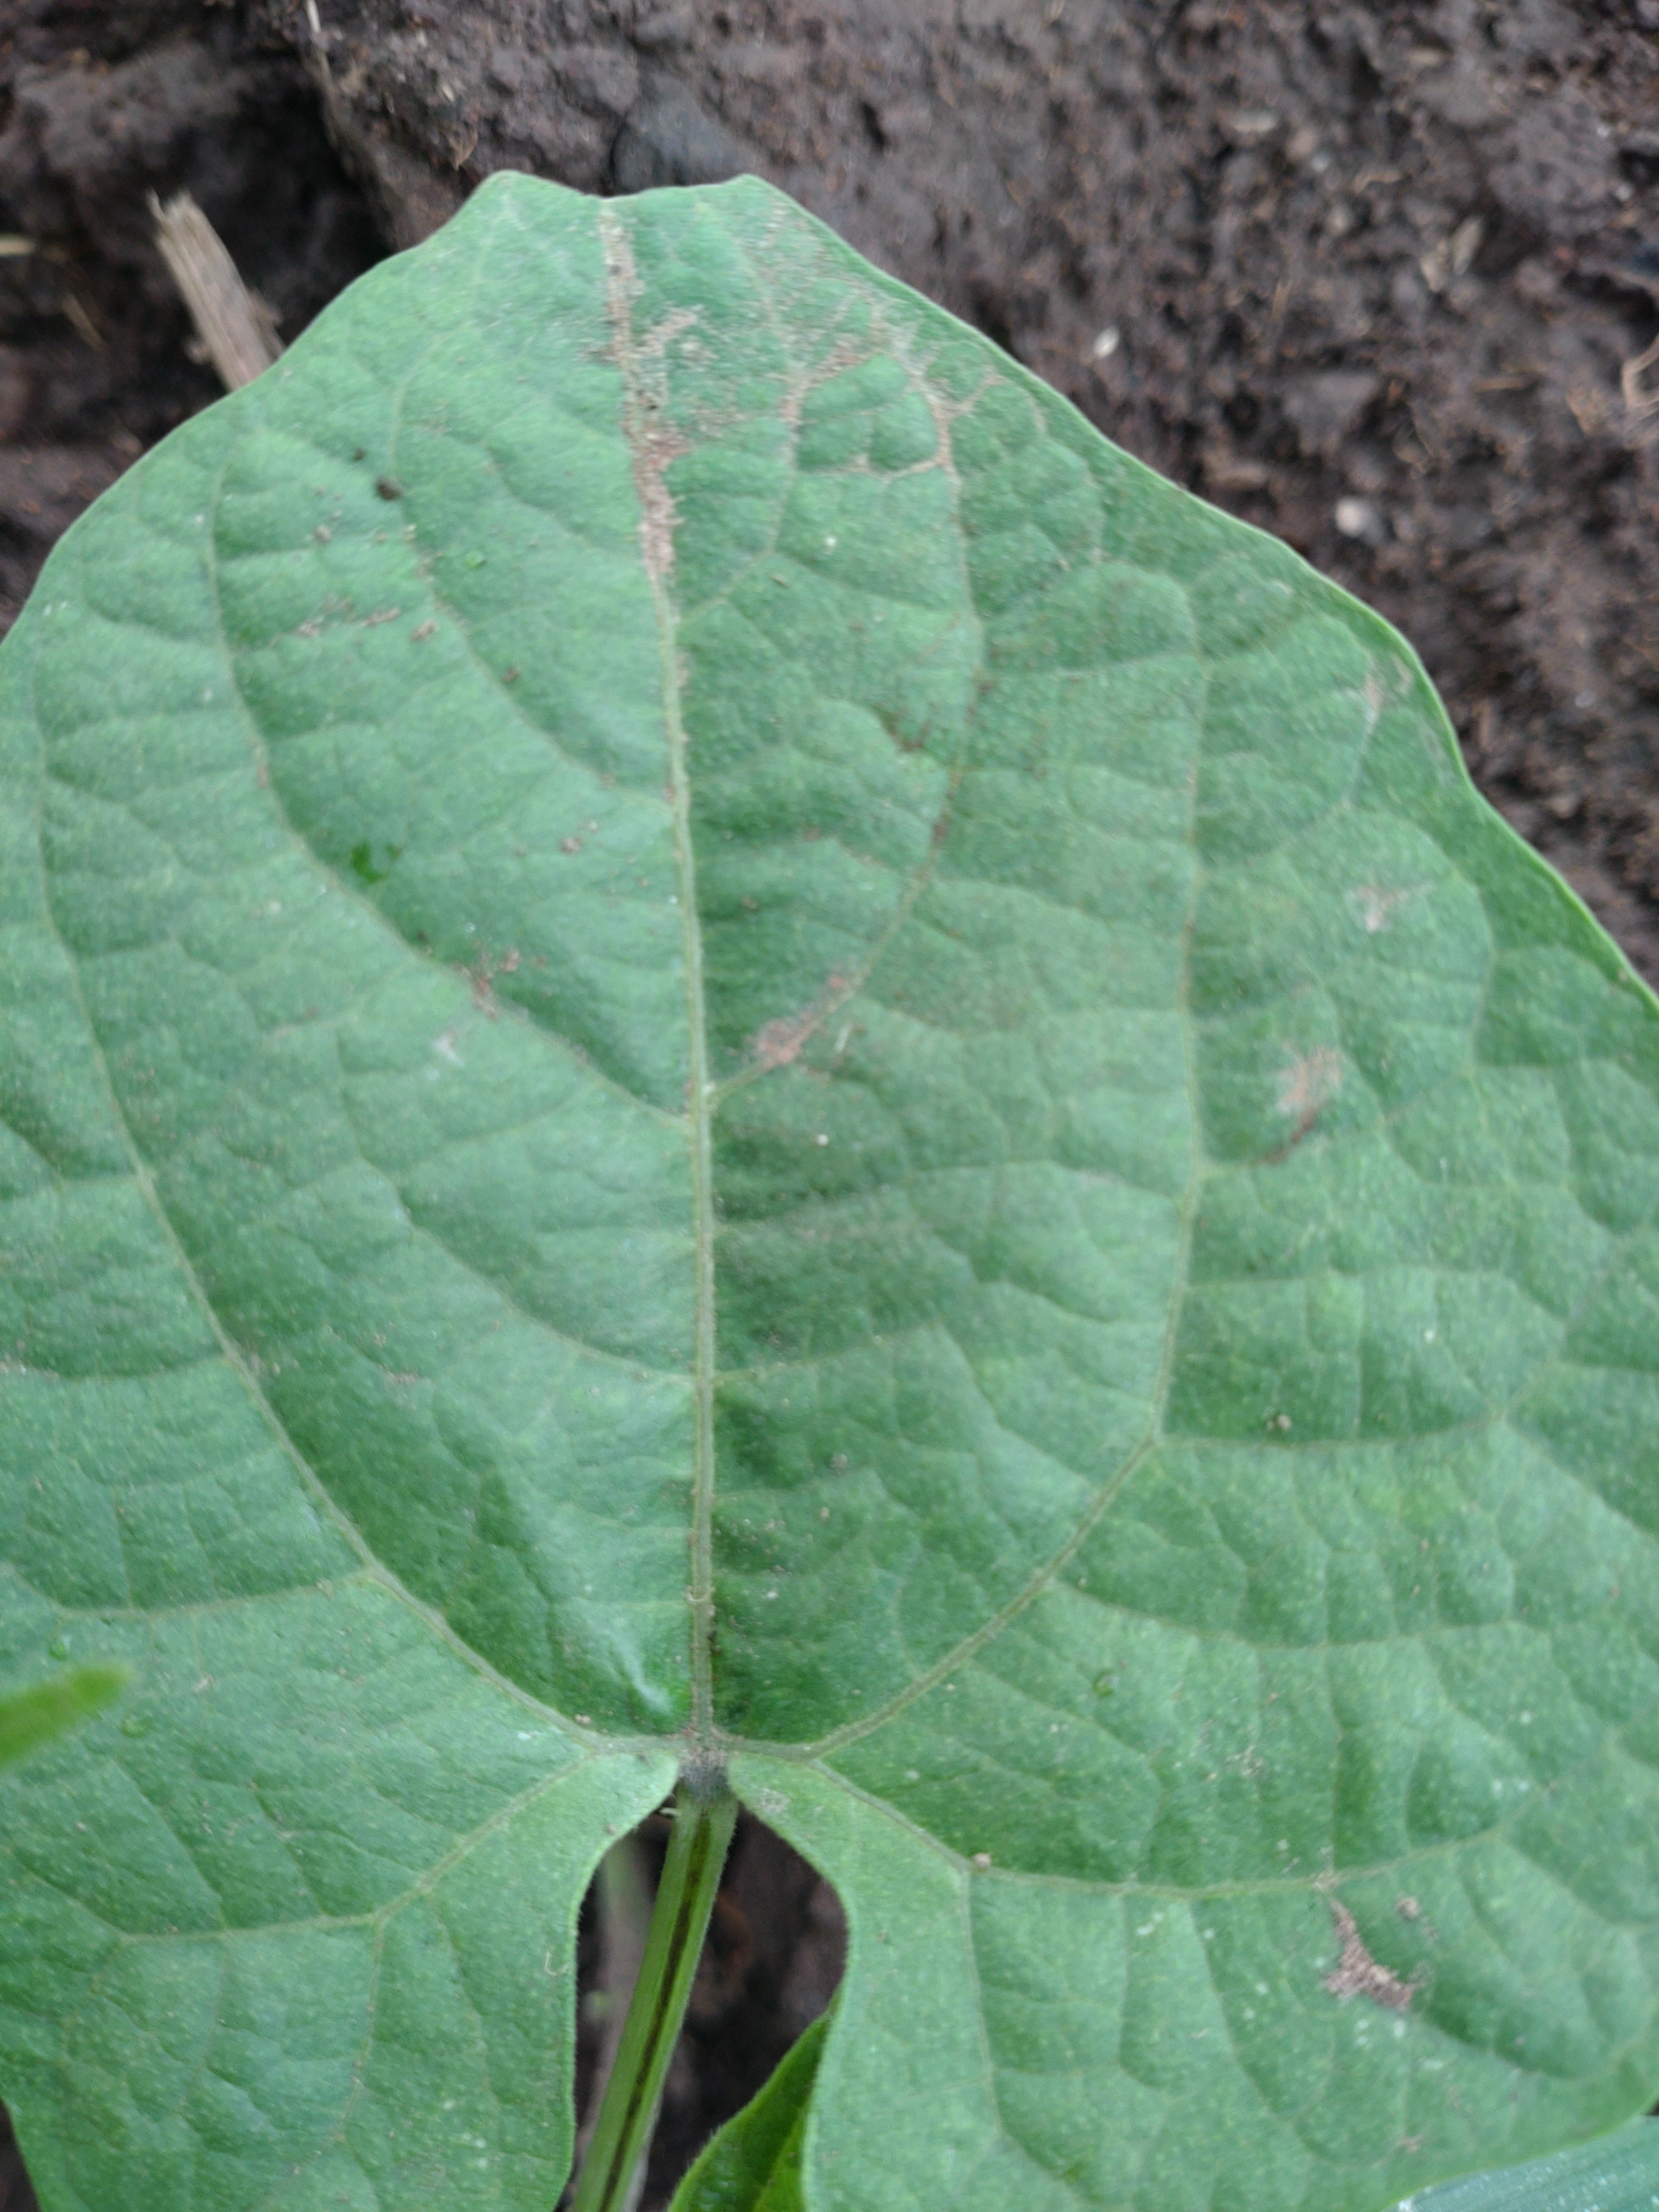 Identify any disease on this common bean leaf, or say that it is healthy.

healthy
